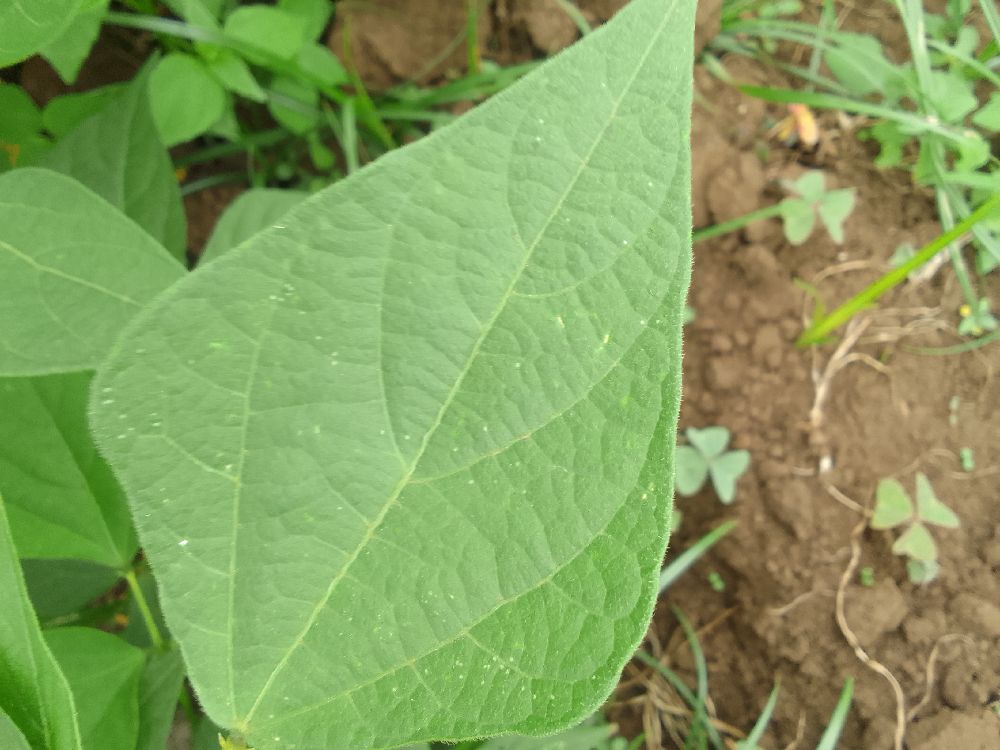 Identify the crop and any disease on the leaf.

common bean, healthy
